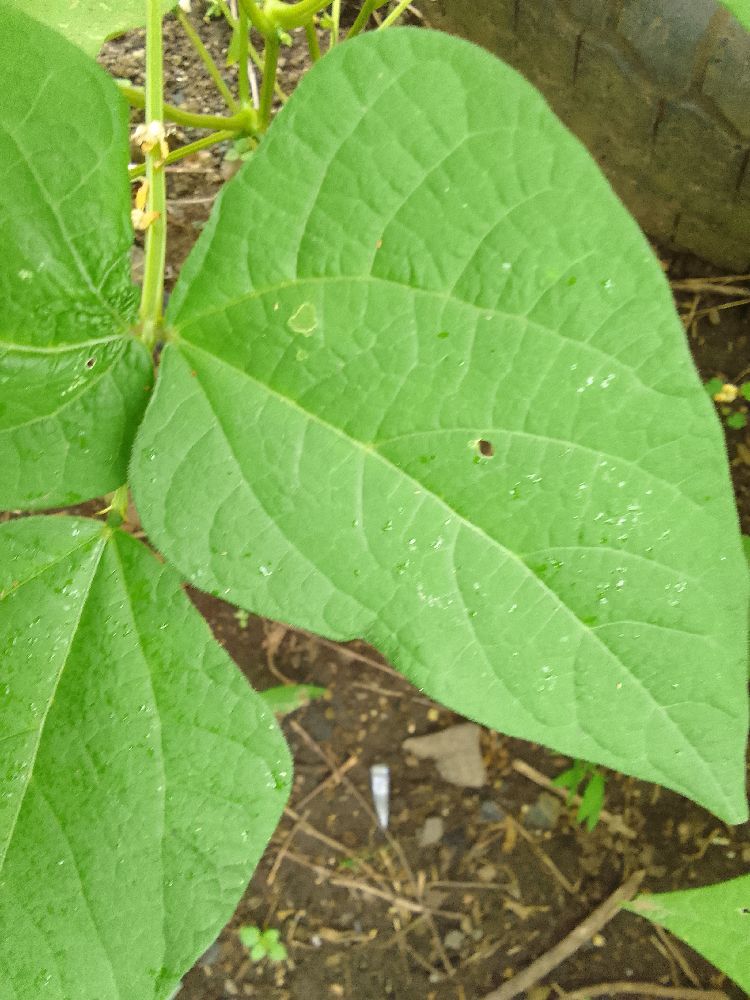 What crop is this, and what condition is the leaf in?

common bean, healthy
